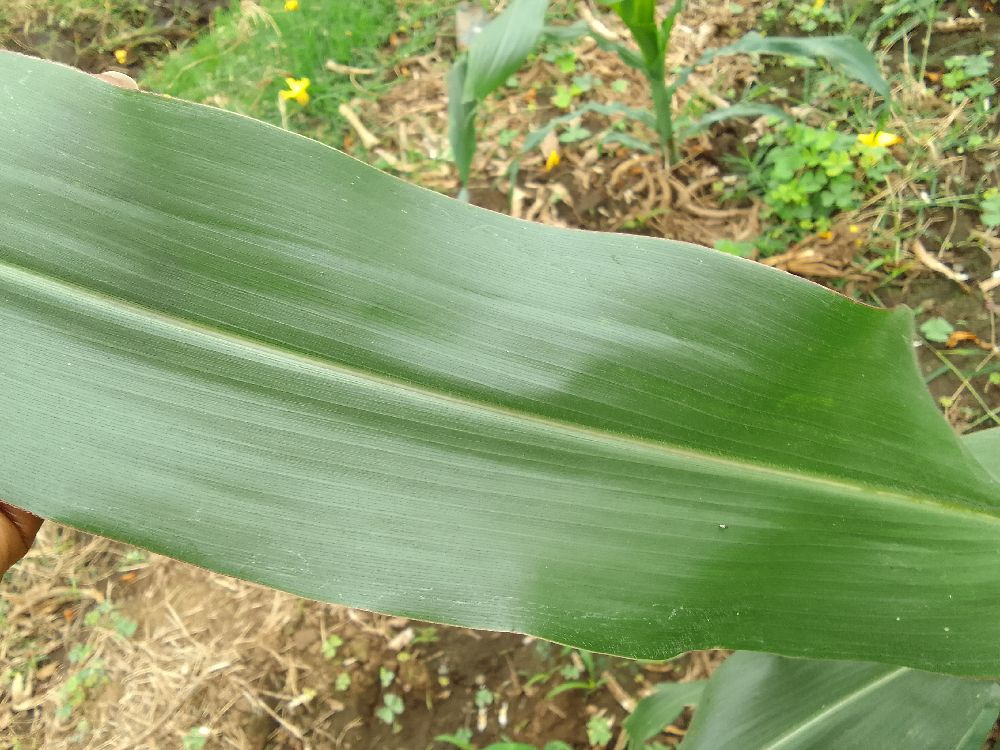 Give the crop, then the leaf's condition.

maize, healthy
